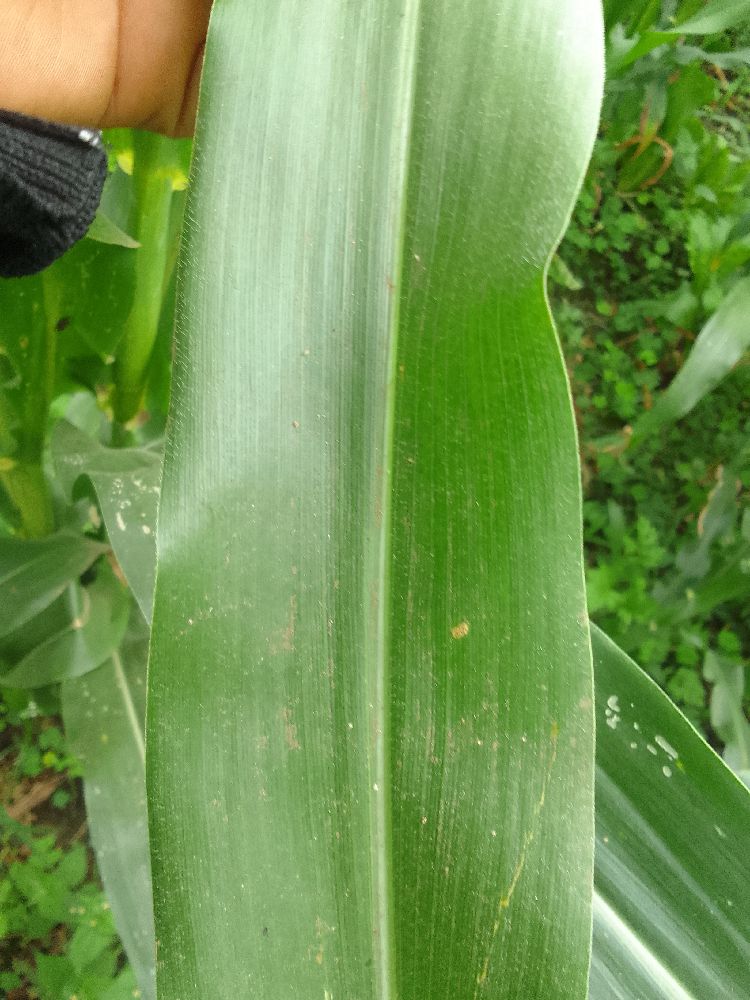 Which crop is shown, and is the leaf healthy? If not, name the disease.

maize, healthy
